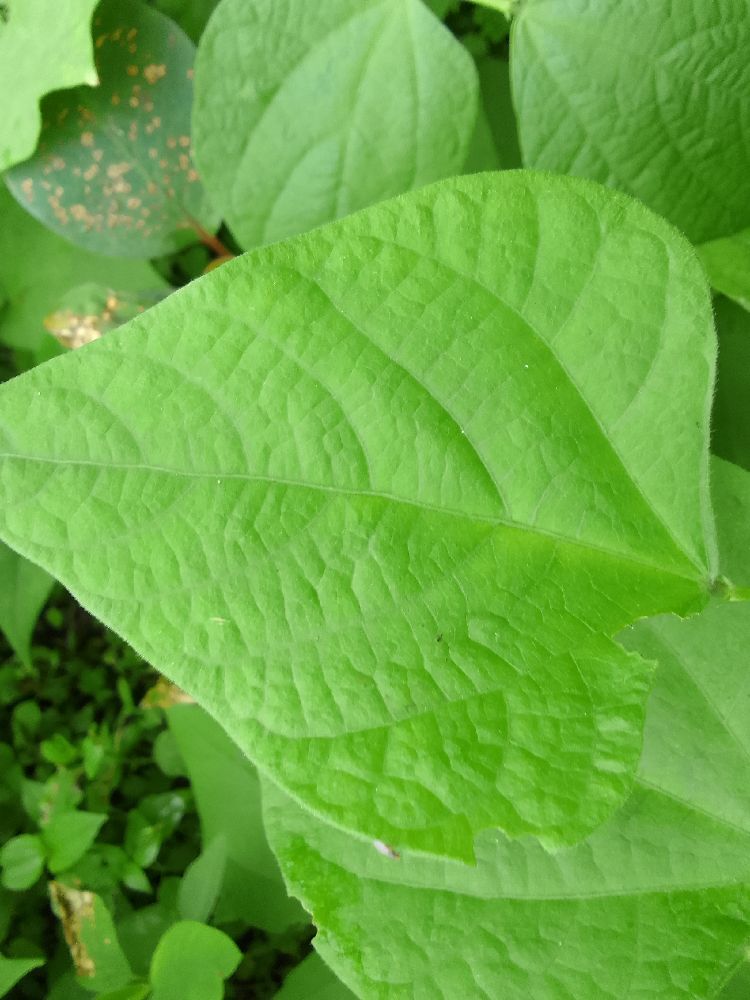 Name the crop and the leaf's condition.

common bean, healthy
